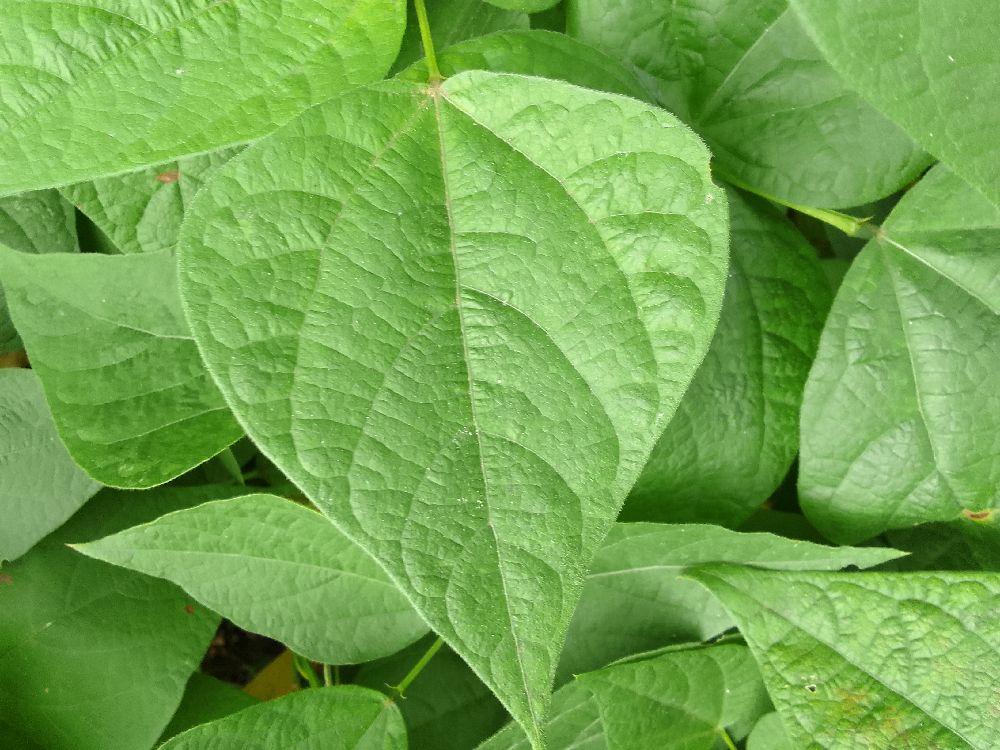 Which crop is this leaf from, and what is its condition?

common bean, healthy
